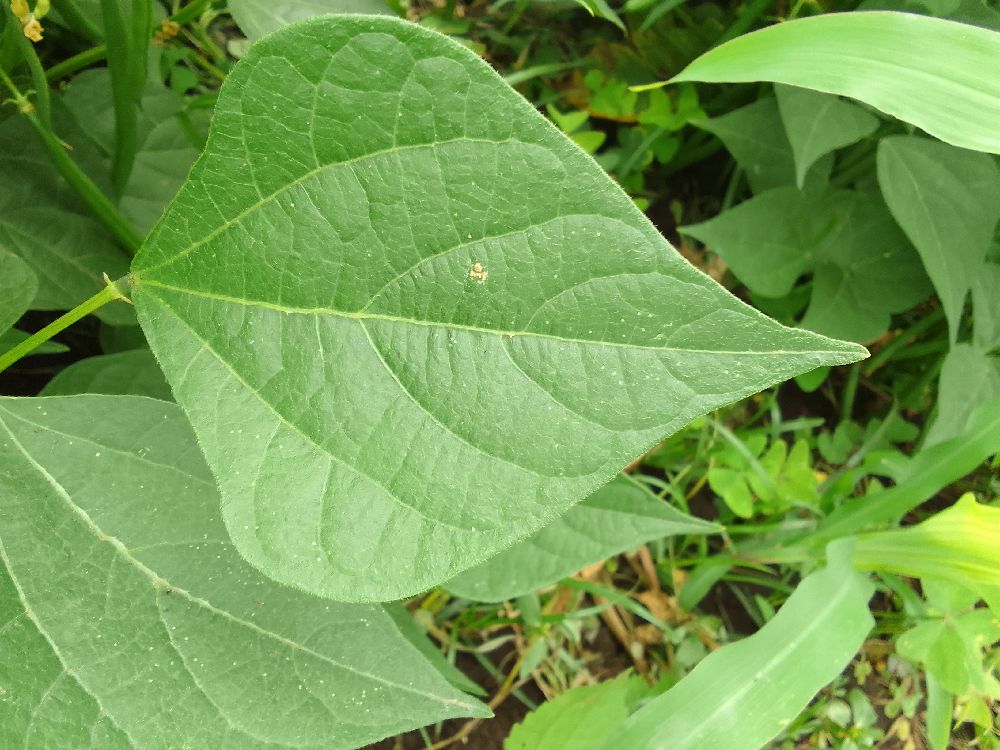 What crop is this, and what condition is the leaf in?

common bean, healthy
